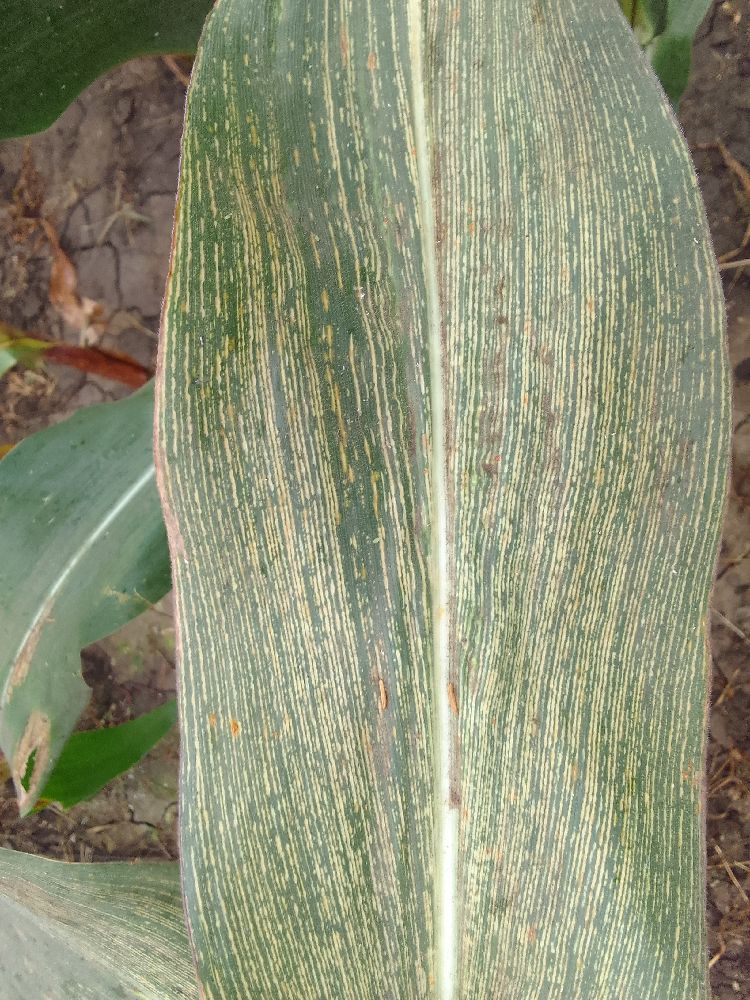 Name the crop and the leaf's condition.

maize, maize streak virus
